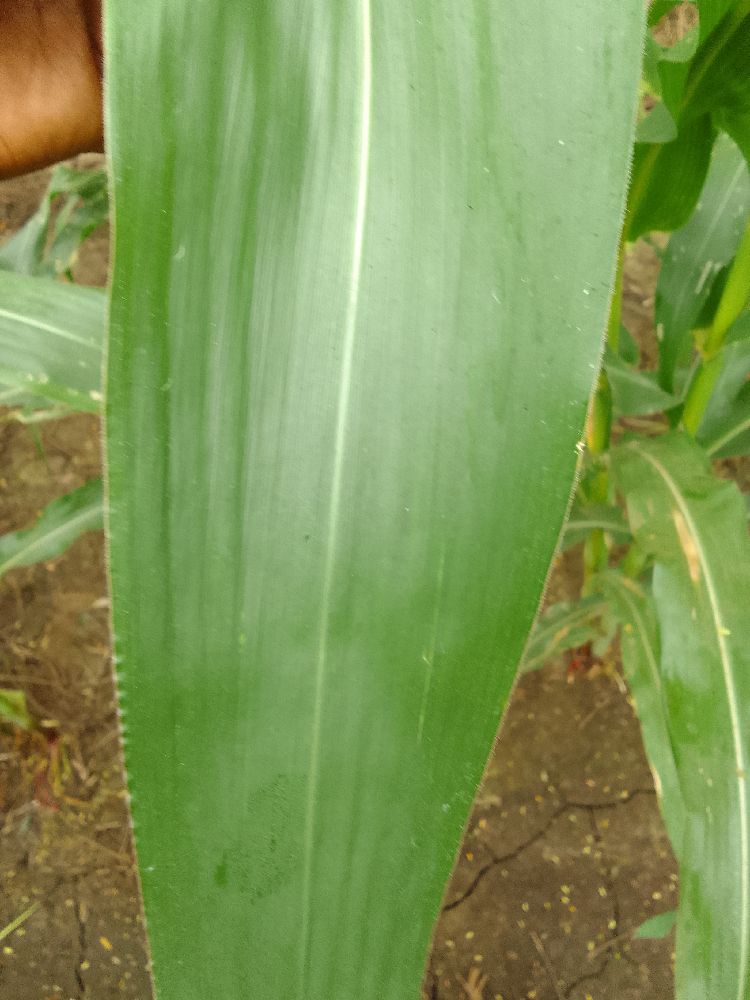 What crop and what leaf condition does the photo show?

maize, healthy
